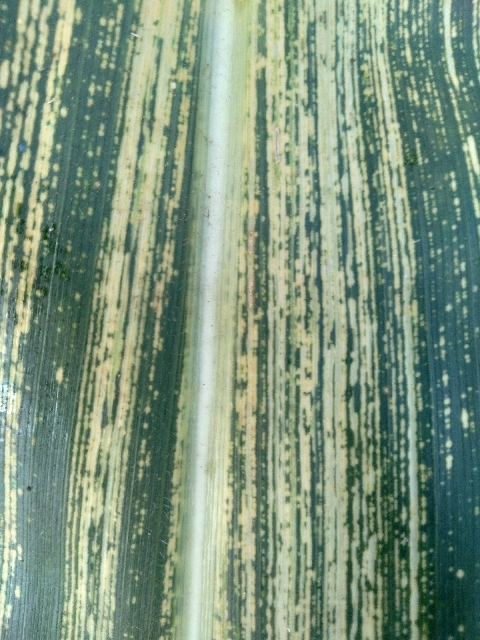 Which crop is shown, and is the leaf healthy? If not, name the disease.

maize, maize streak virus
